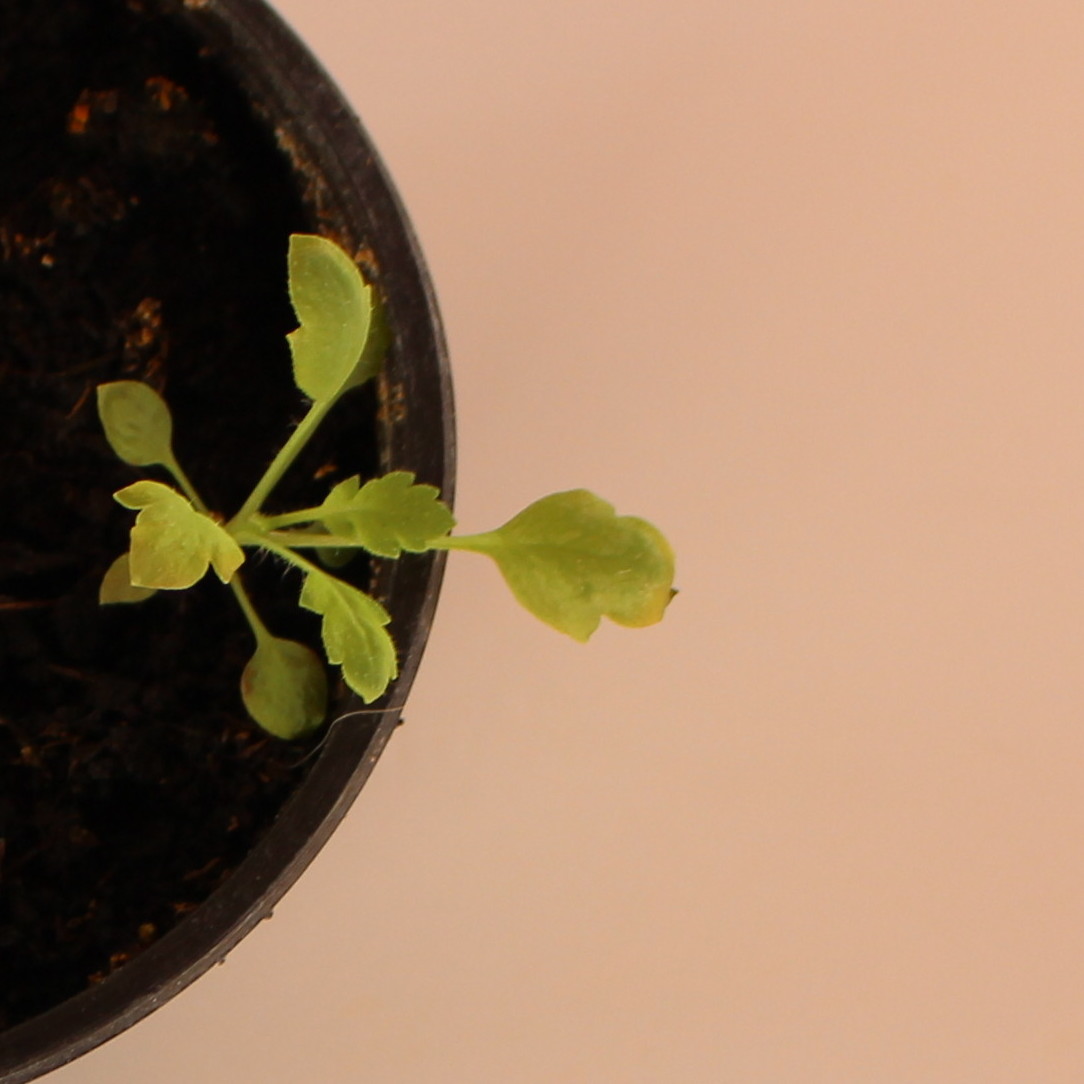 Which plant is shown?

Papaver rhoeas
